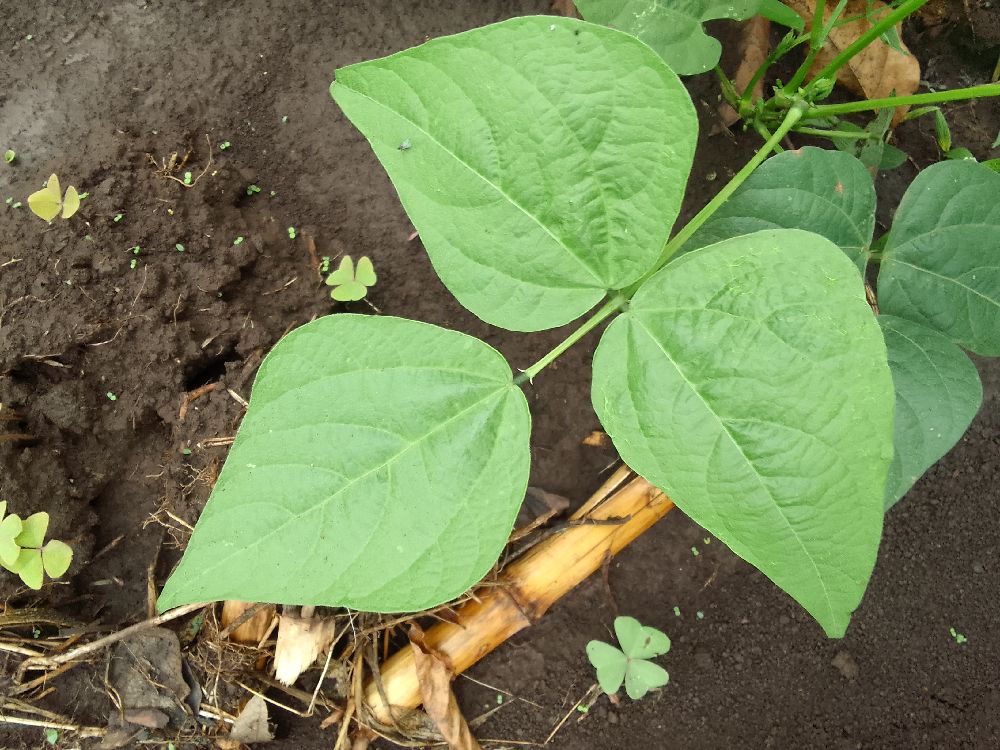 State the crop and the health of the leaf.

common bean, healthy
